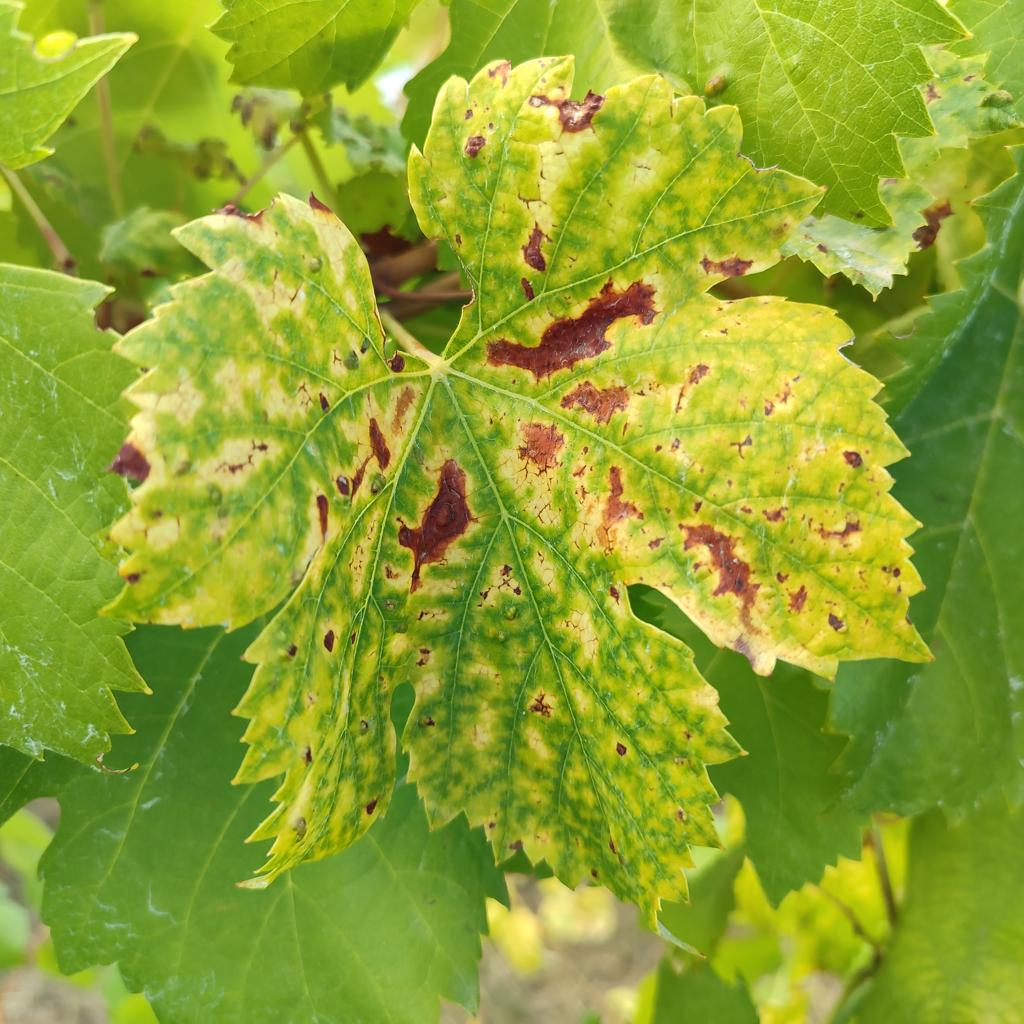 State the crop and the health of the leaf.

grapevine, esca complex
